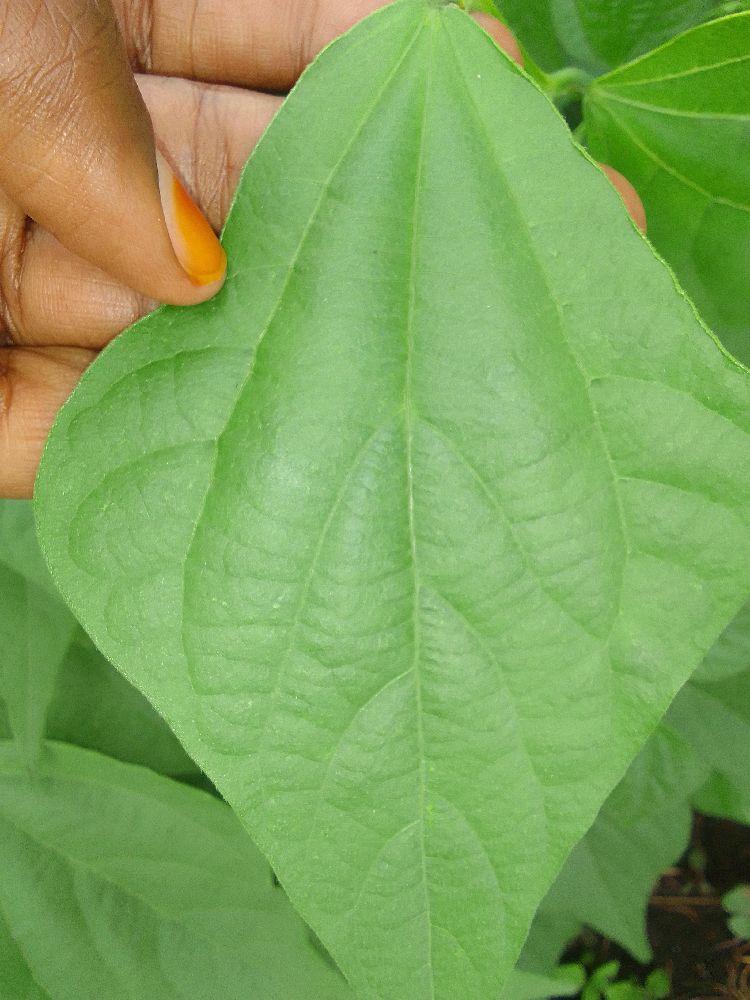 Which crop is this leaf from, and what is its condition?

common bean, healthy
